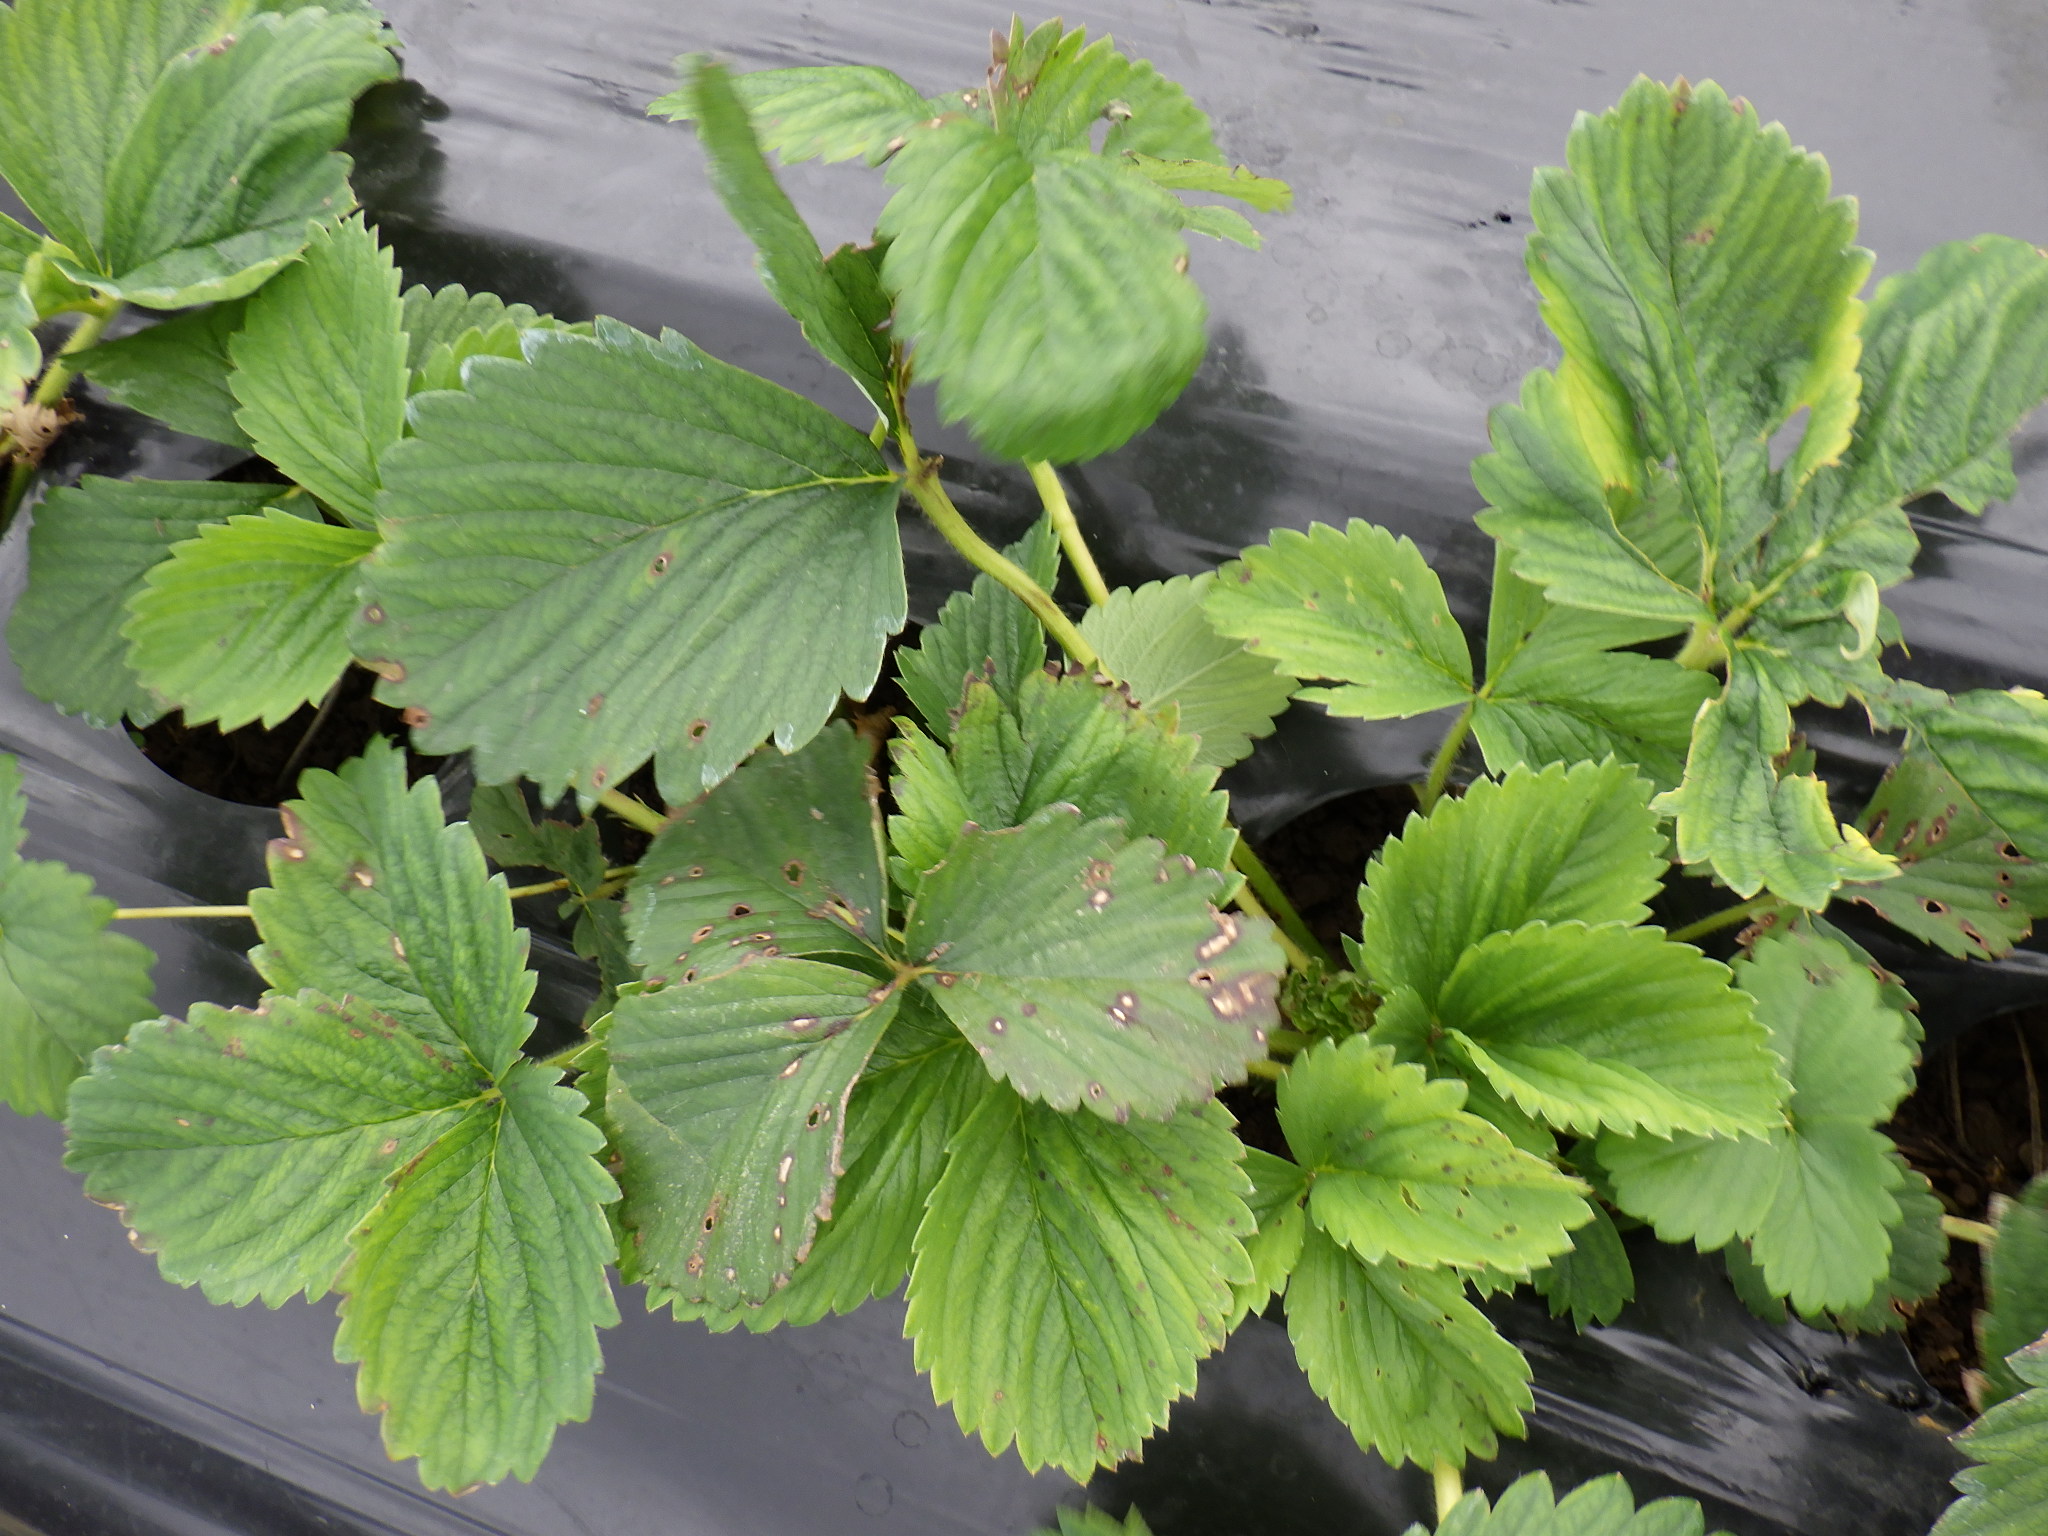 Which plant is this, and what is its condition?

strawberry, leaf spot, phytophagous
